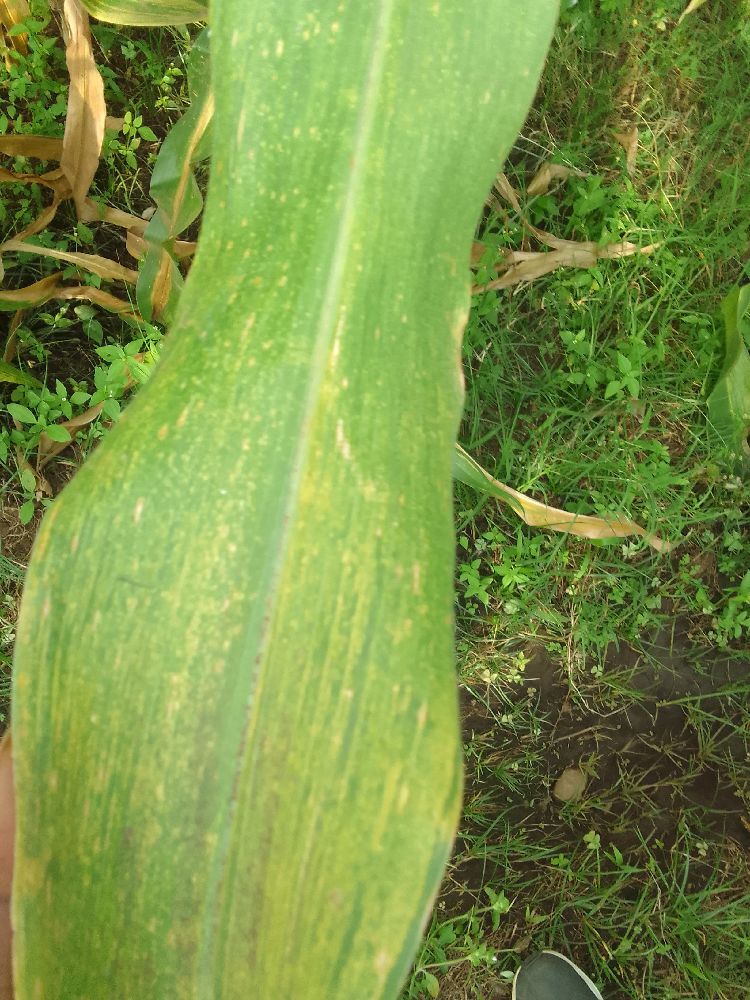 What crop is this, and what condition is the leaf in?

maize, maize lethal necrosis
